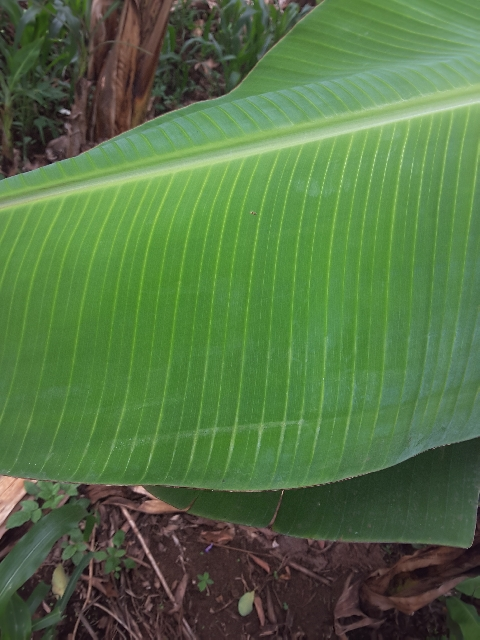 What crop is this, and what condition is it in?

banana, healthy
